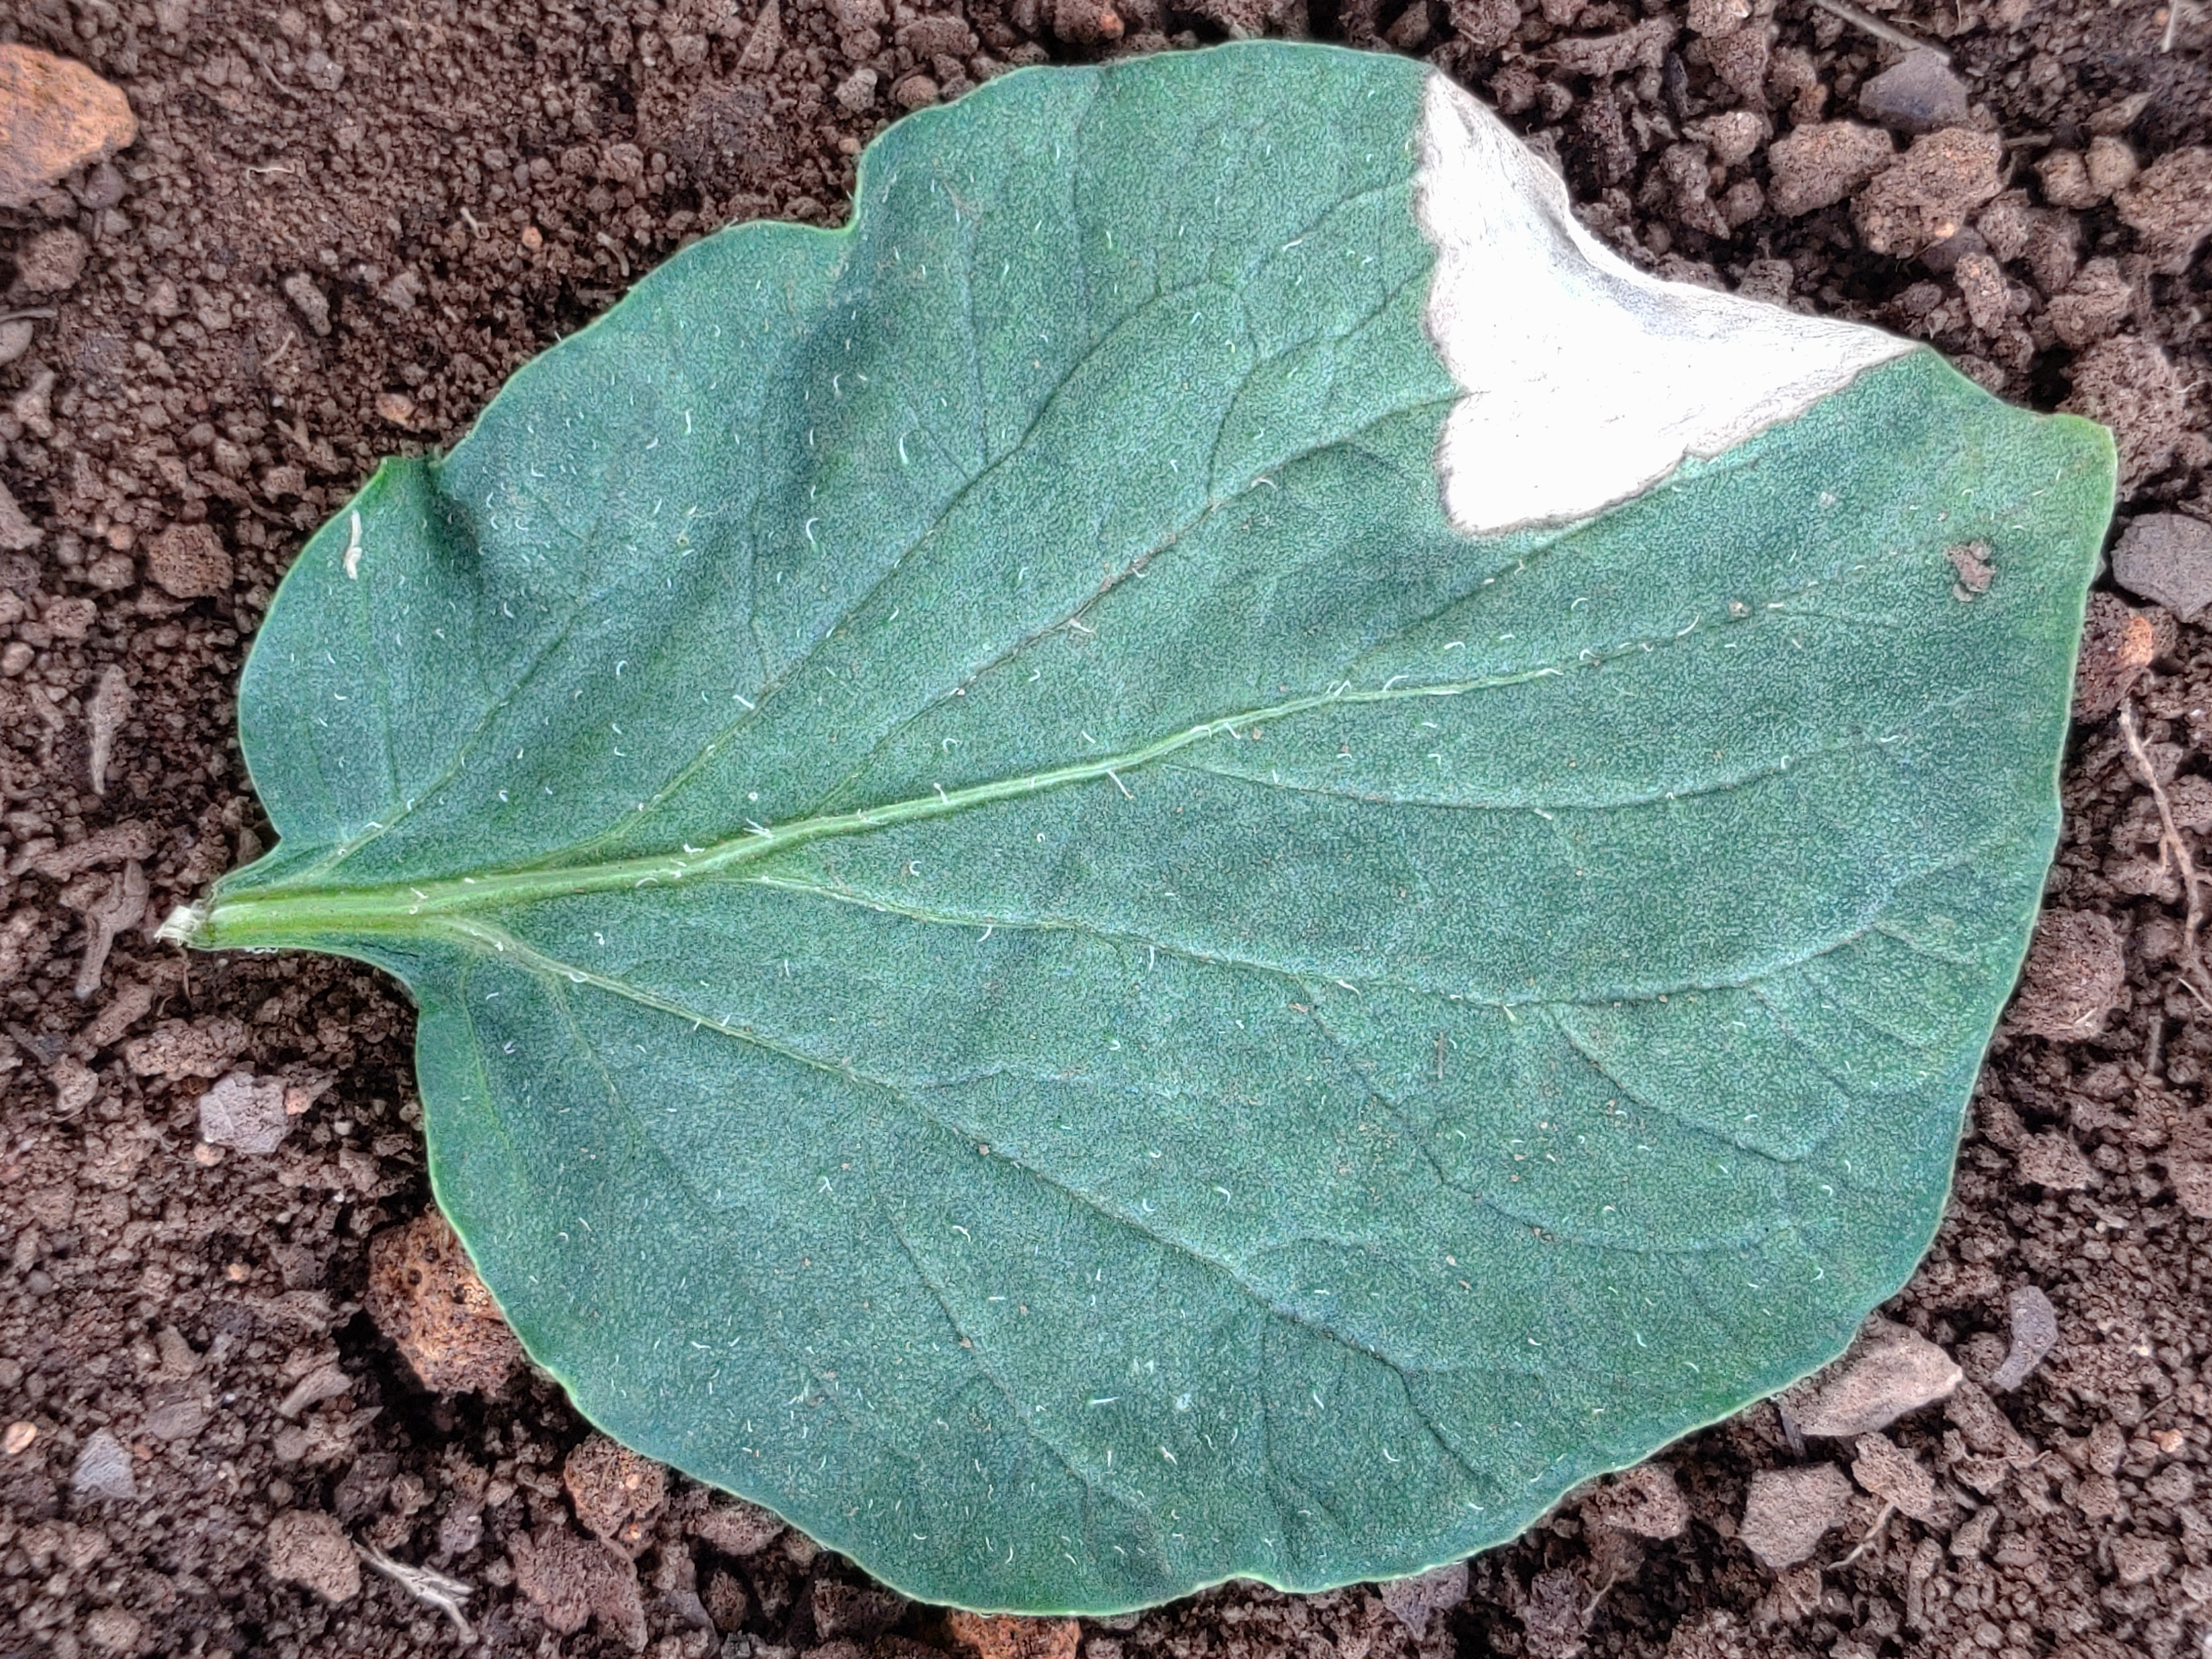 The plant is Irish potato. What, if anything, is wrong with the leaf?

early blight
